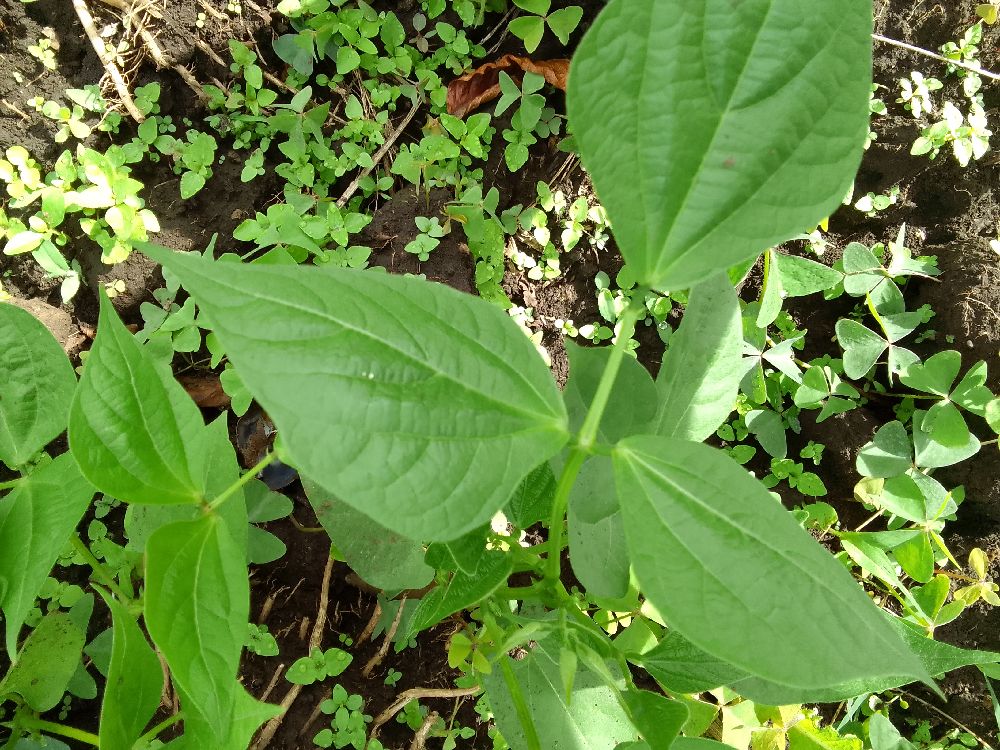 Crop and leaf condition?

common bean, healthy
